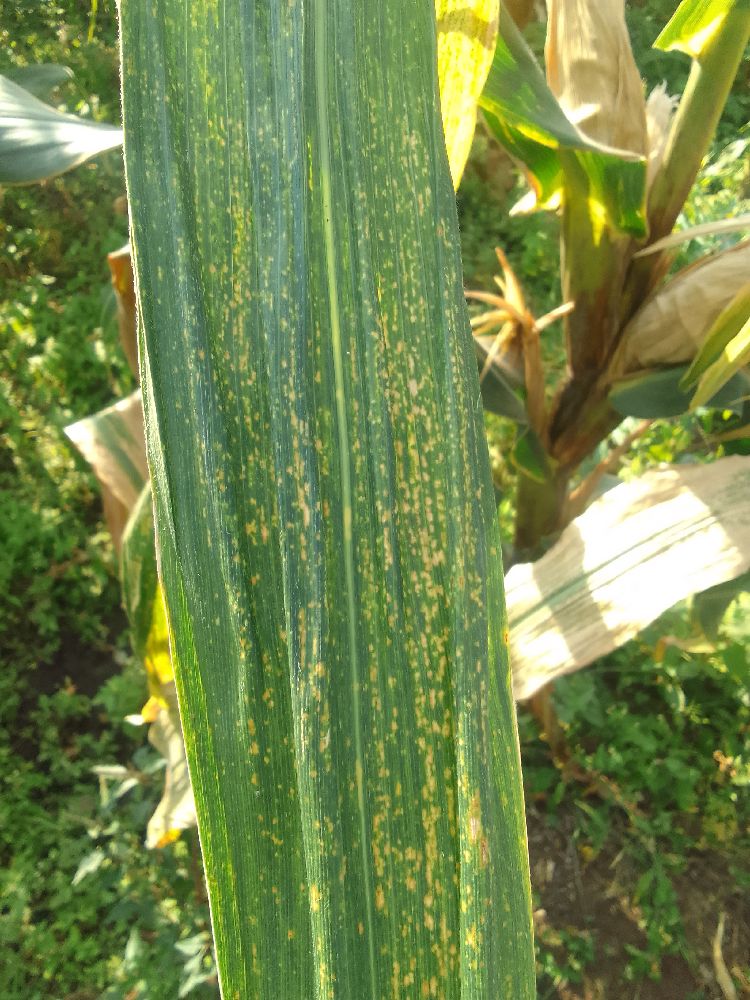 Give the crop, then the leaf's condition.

maize, maize lethal necrosis
